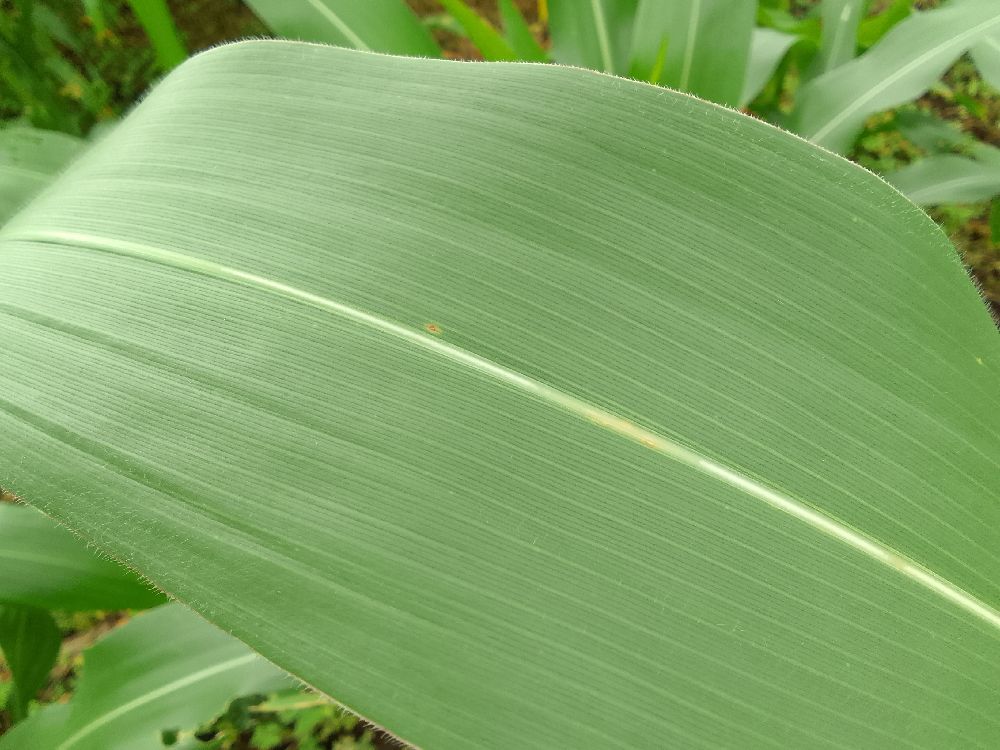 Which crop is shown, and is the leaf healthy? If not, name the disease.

maize, healthy
